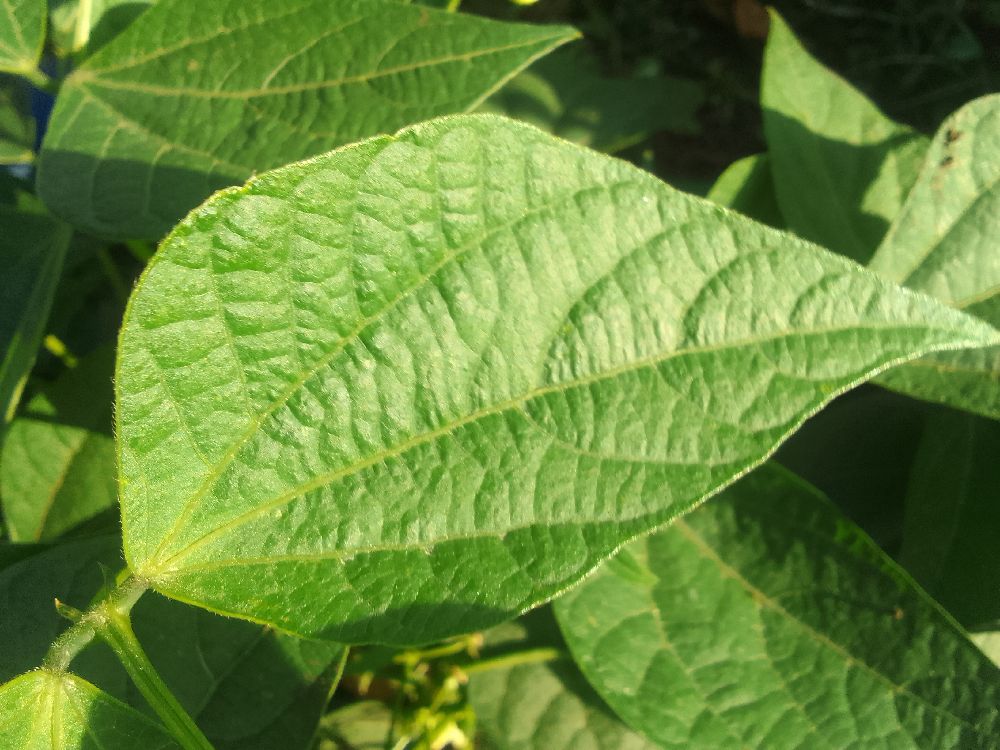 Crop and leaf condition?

common bean, healthy
